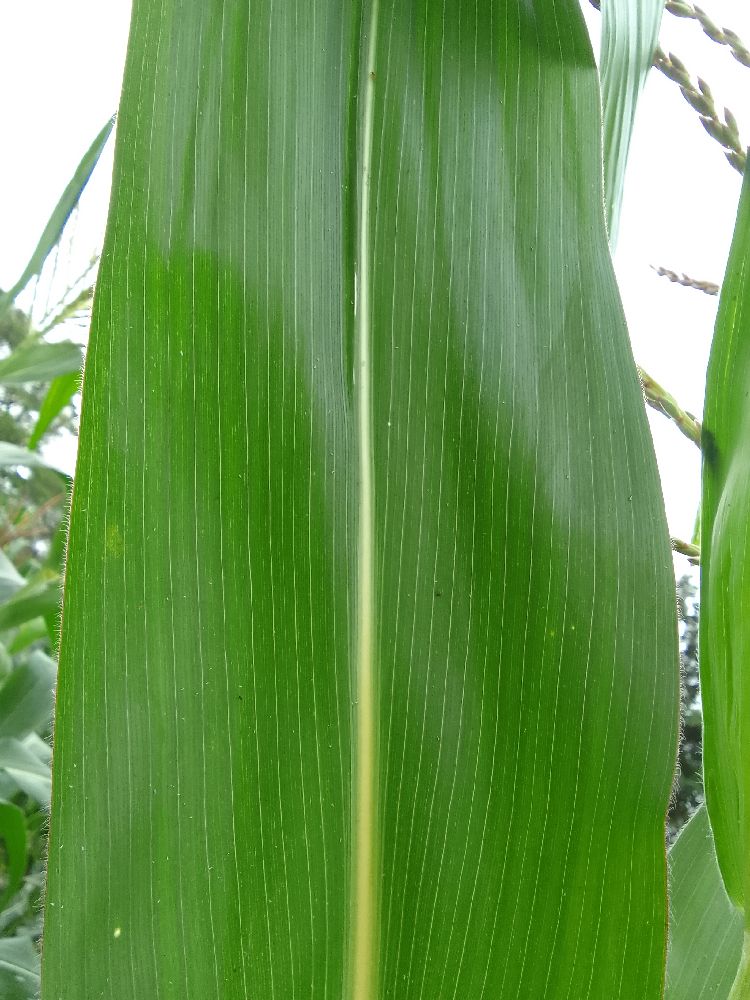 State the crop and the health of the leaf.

maize, healthy
